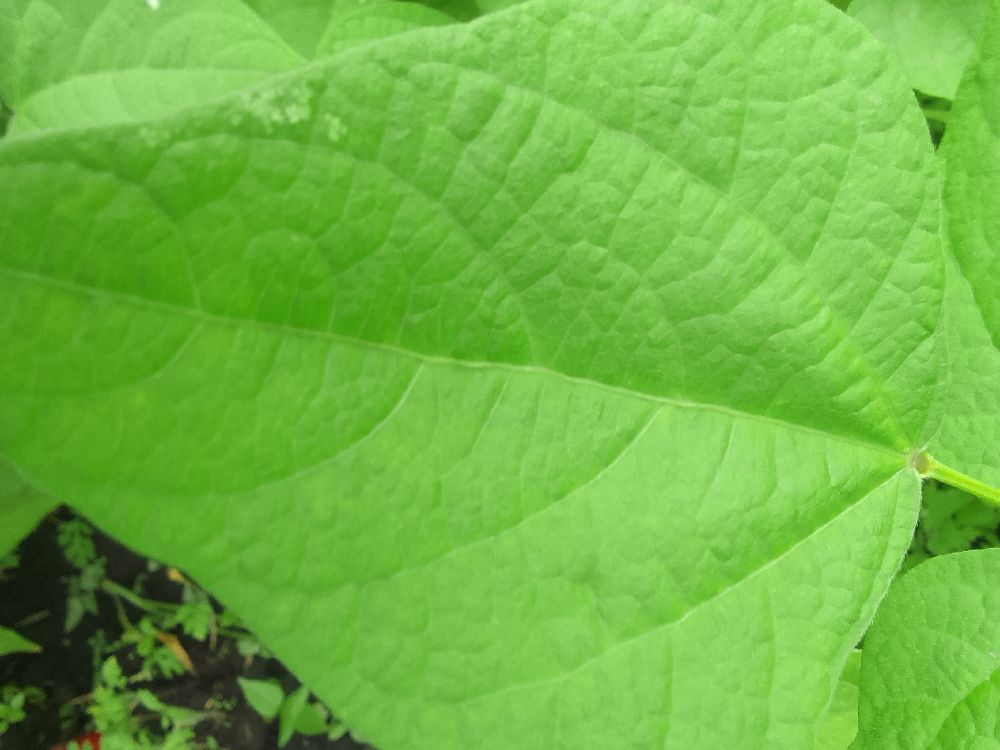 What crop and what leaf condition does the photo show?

common bean, healthy
